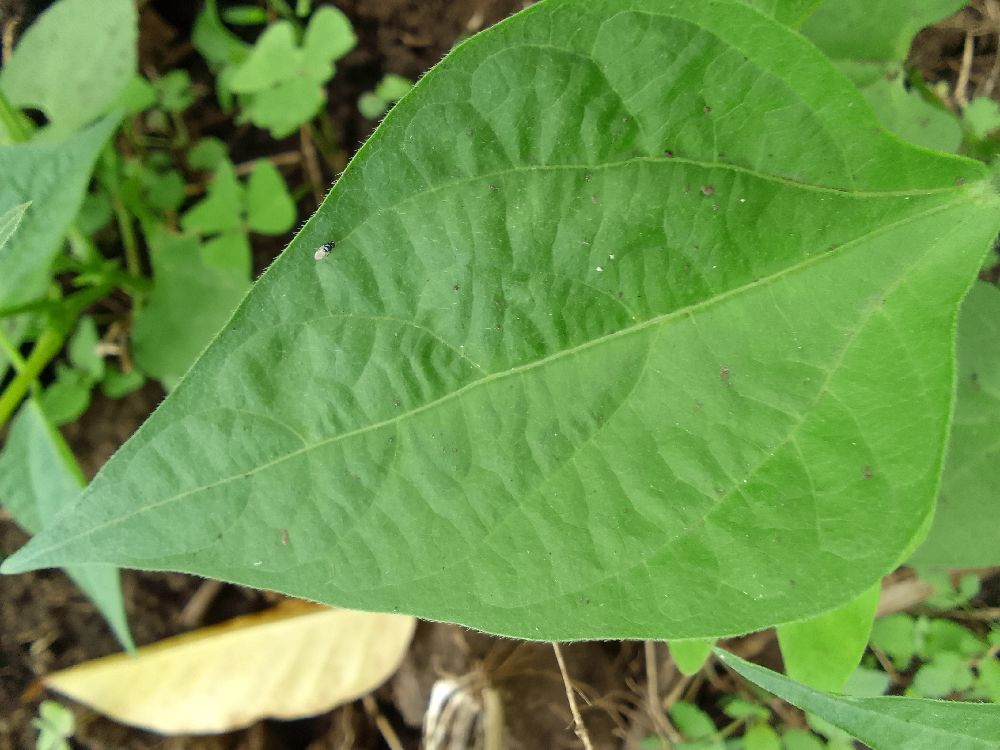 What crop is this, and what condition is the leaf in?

common bean, healthy
